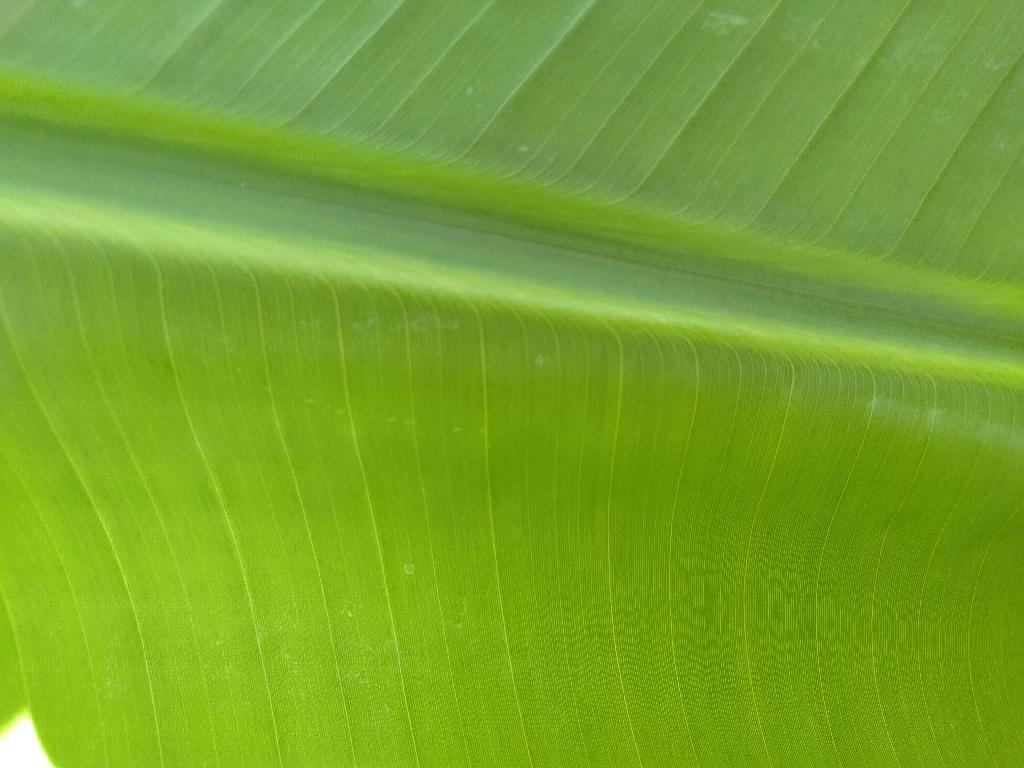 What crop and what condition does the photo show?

banana, healthy
